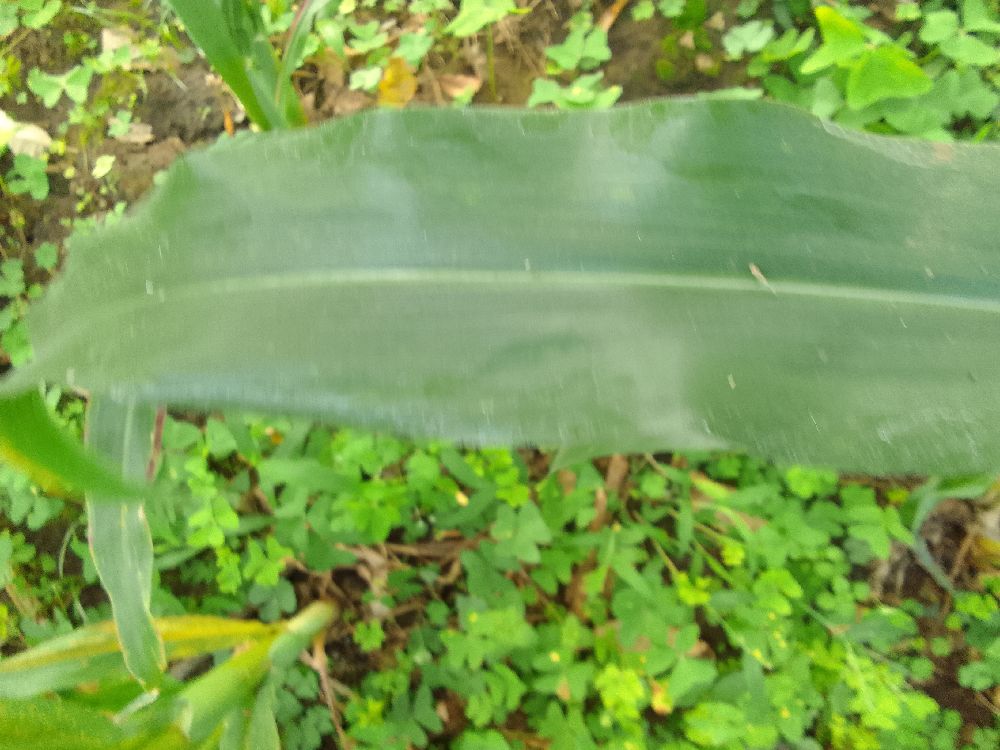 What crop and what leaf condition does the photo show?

maize, healthy
